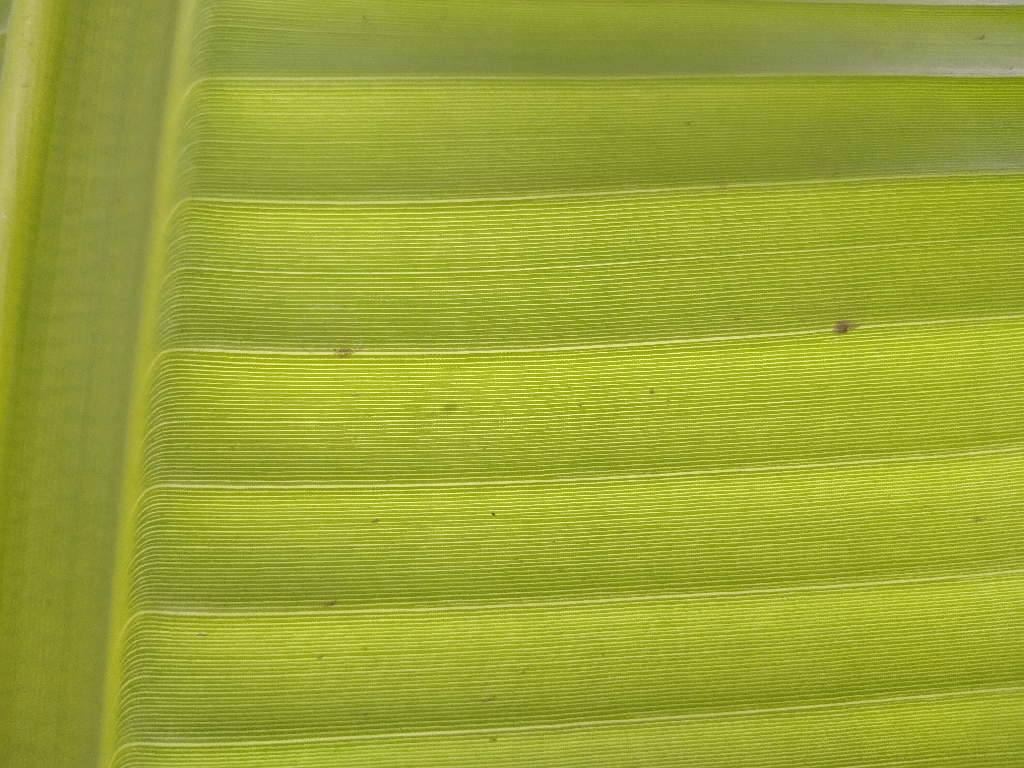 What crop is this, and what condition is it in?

banana, healthy
